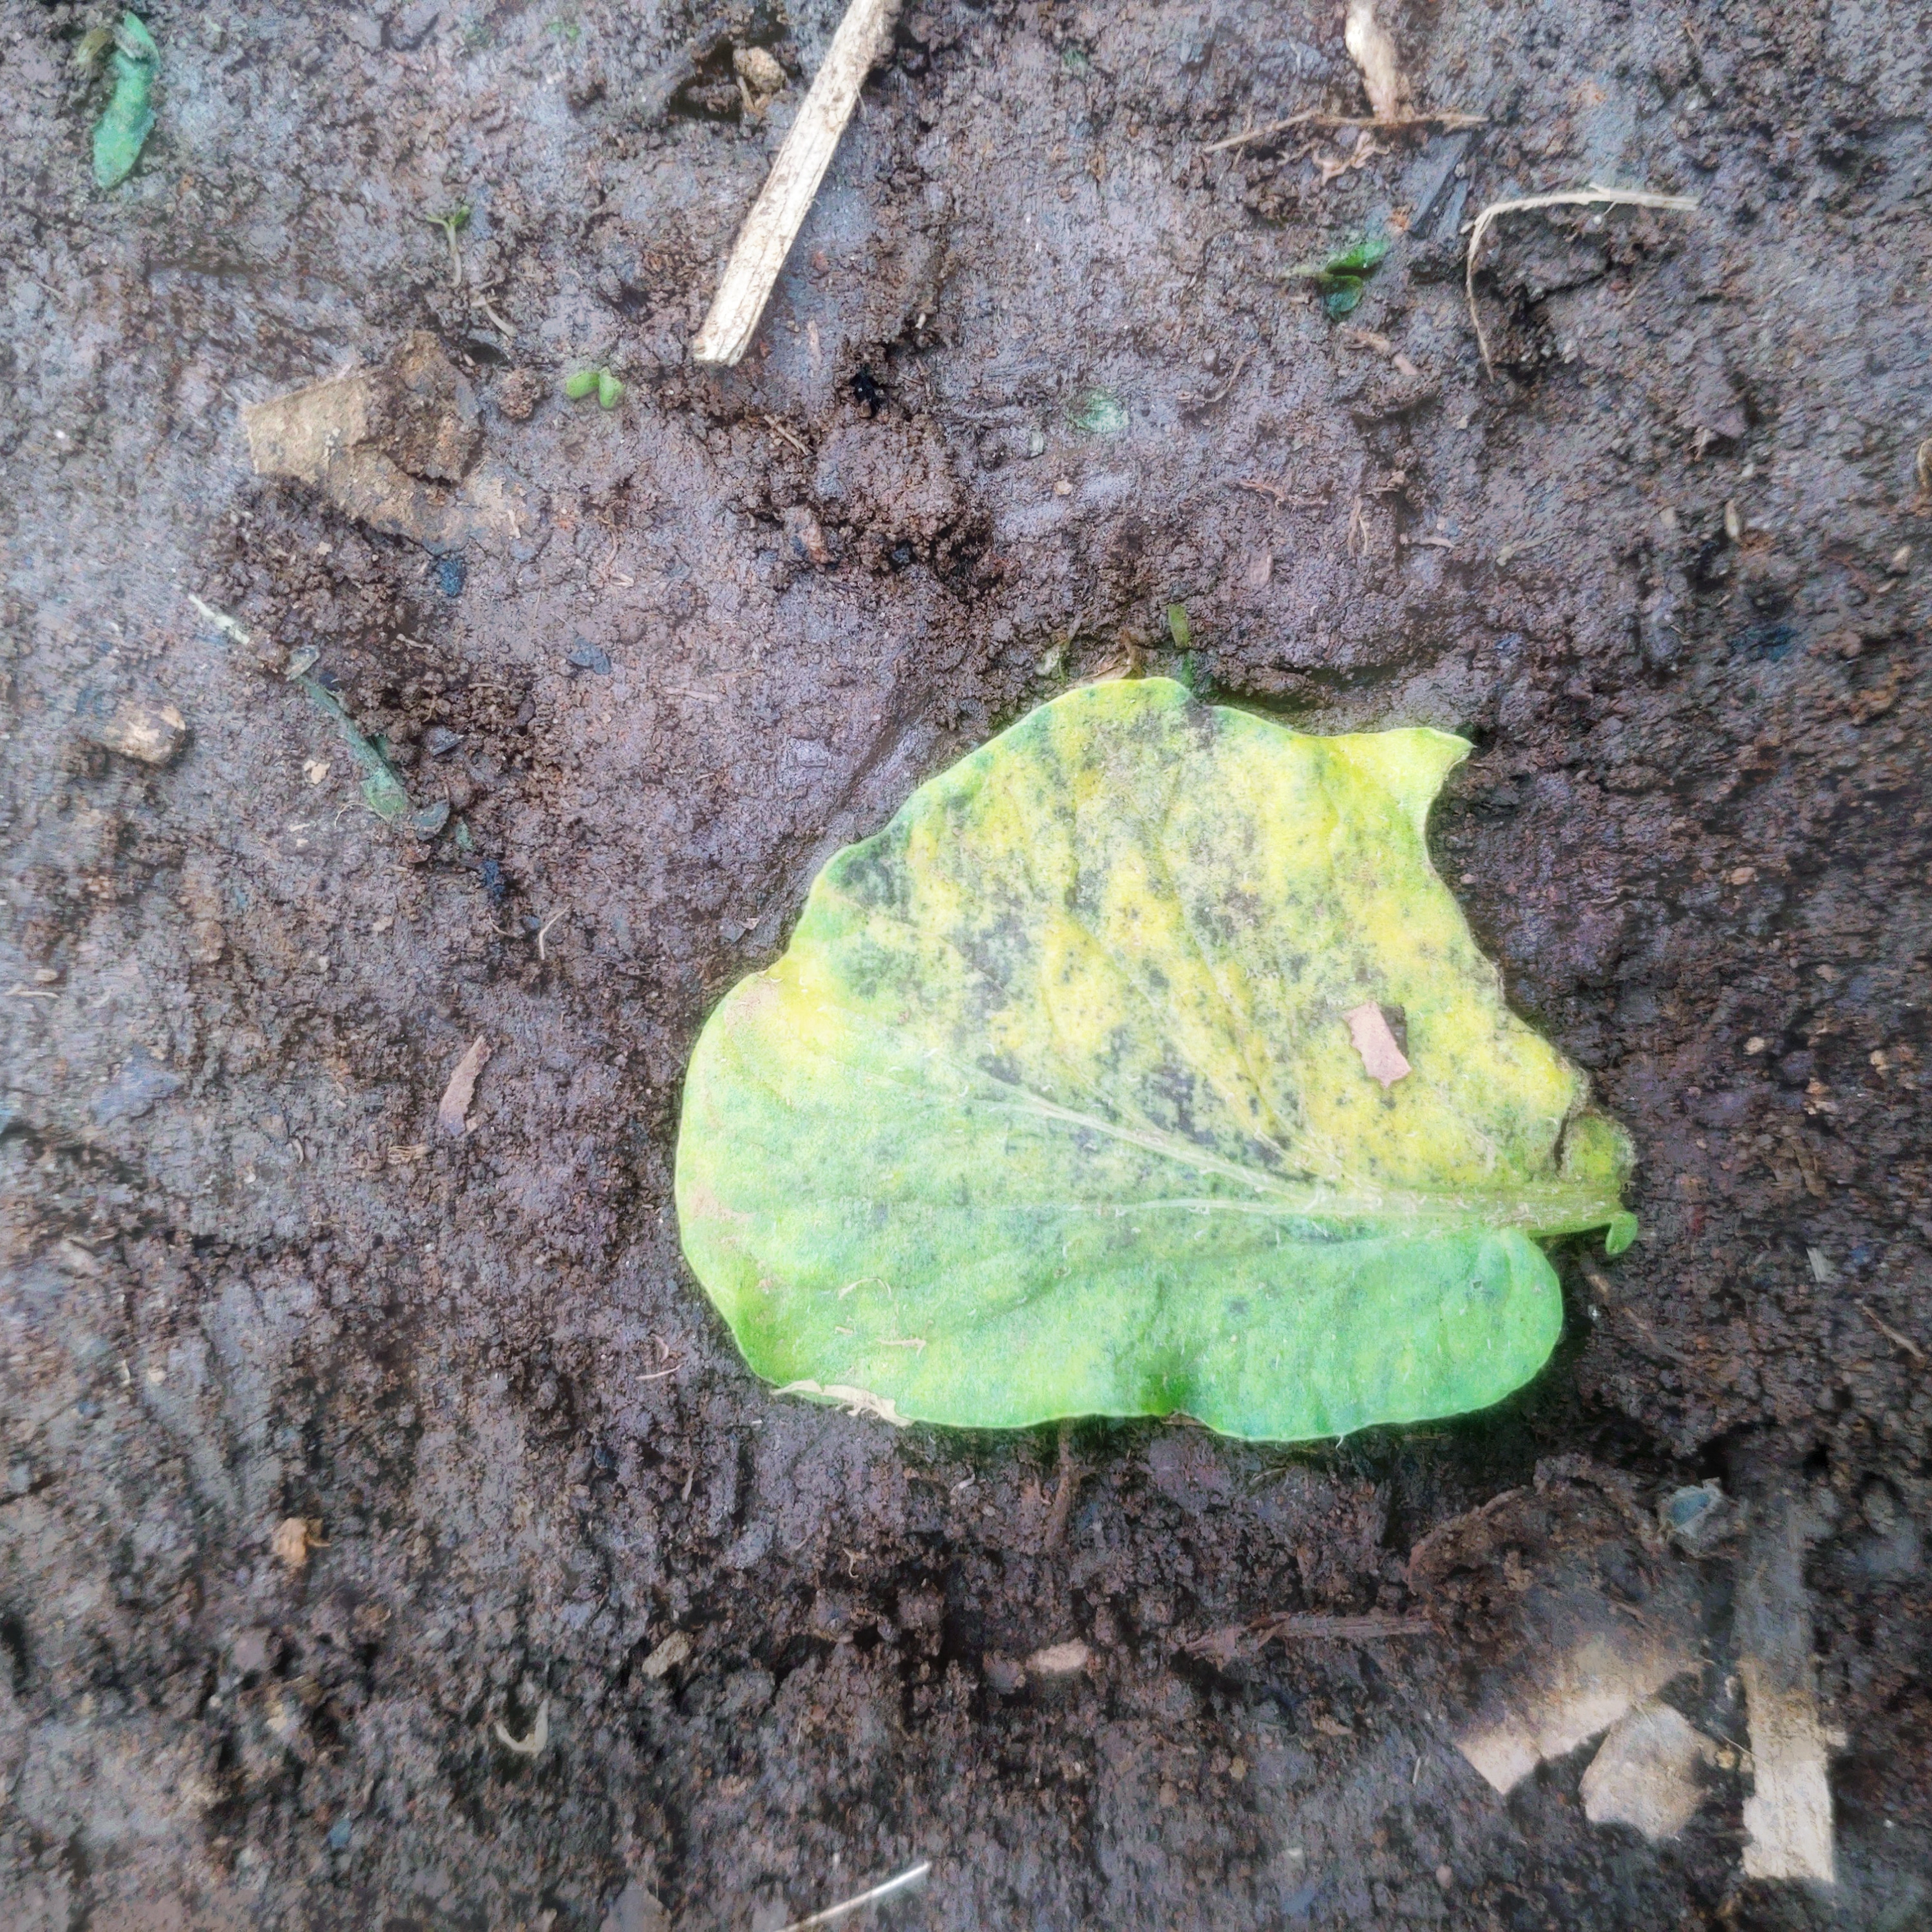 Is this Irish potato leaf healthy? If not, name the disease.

late blight
